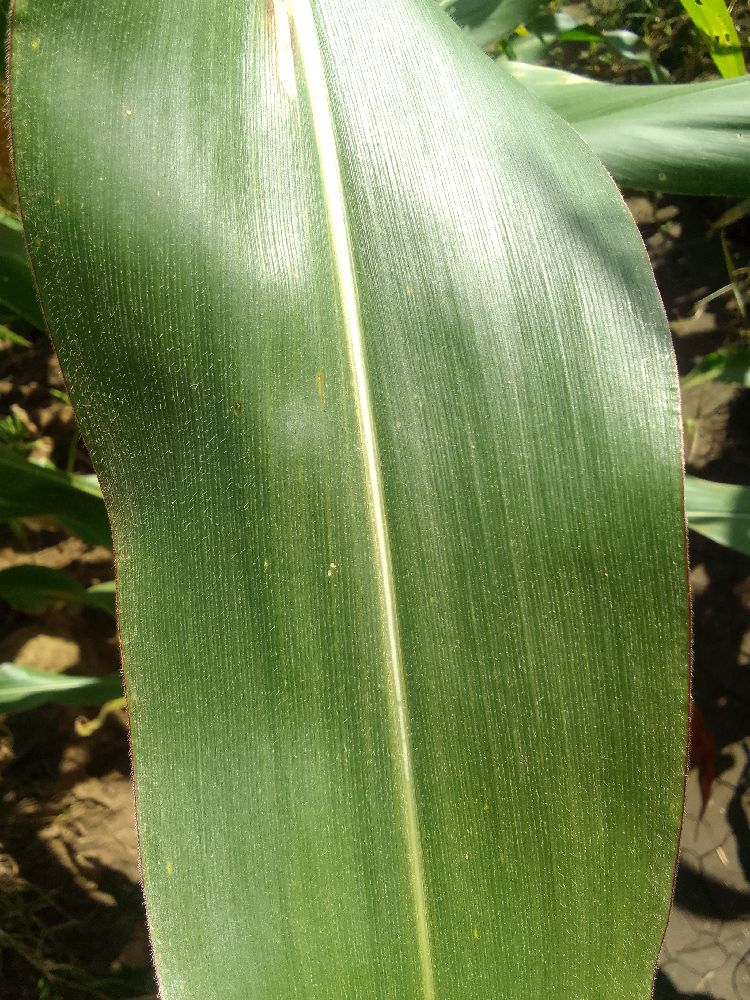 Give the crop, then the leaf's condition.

maize, healthy
